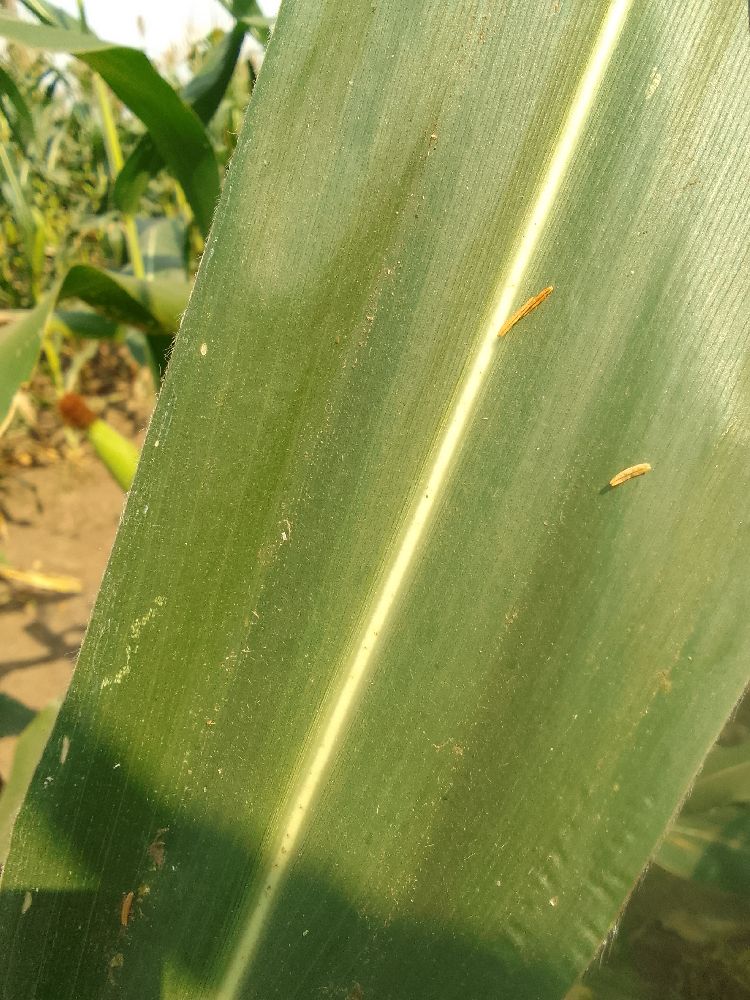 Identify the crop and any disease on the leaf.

maize, healthy
